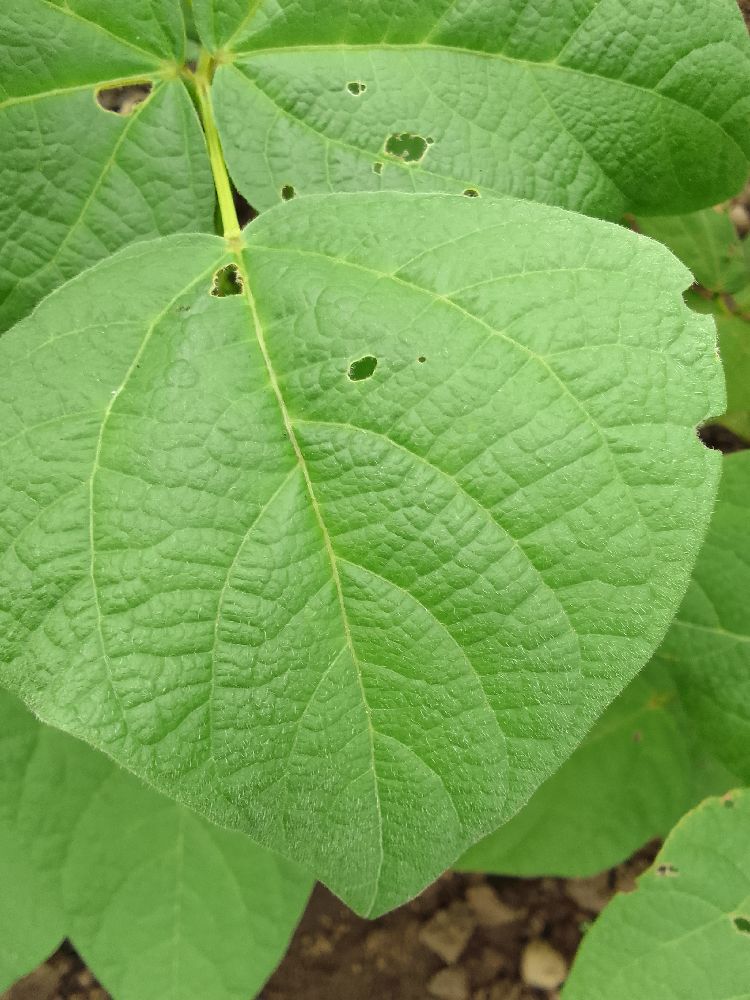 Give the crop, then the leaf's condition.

common bean, healthy
